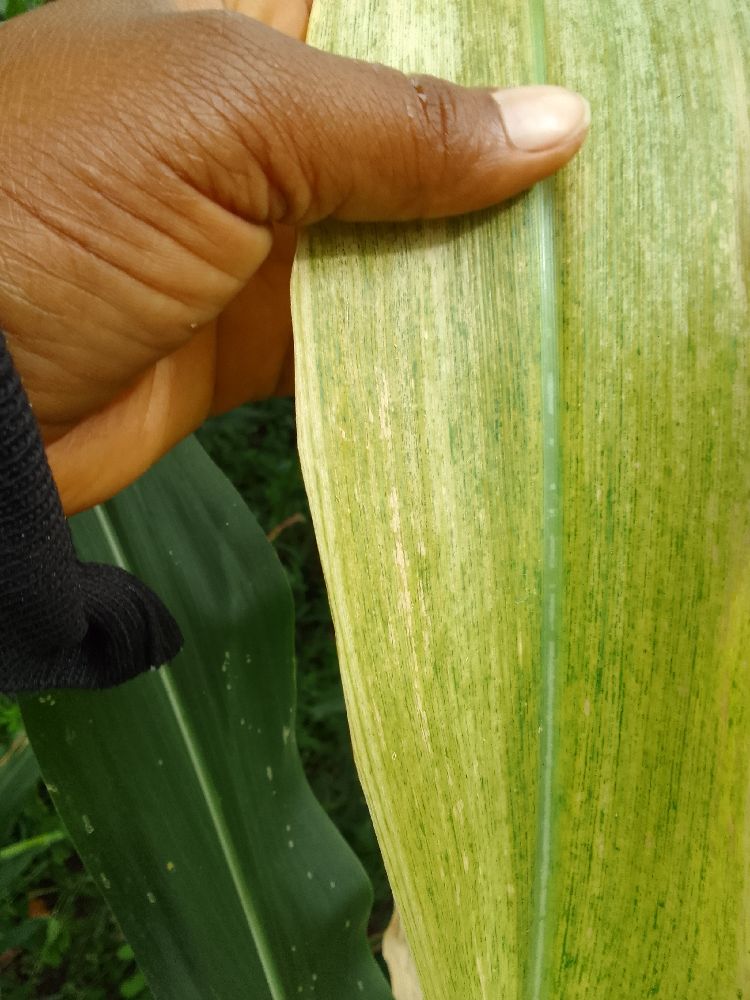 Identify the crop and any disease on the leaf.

maize, maize lethal necrosis
